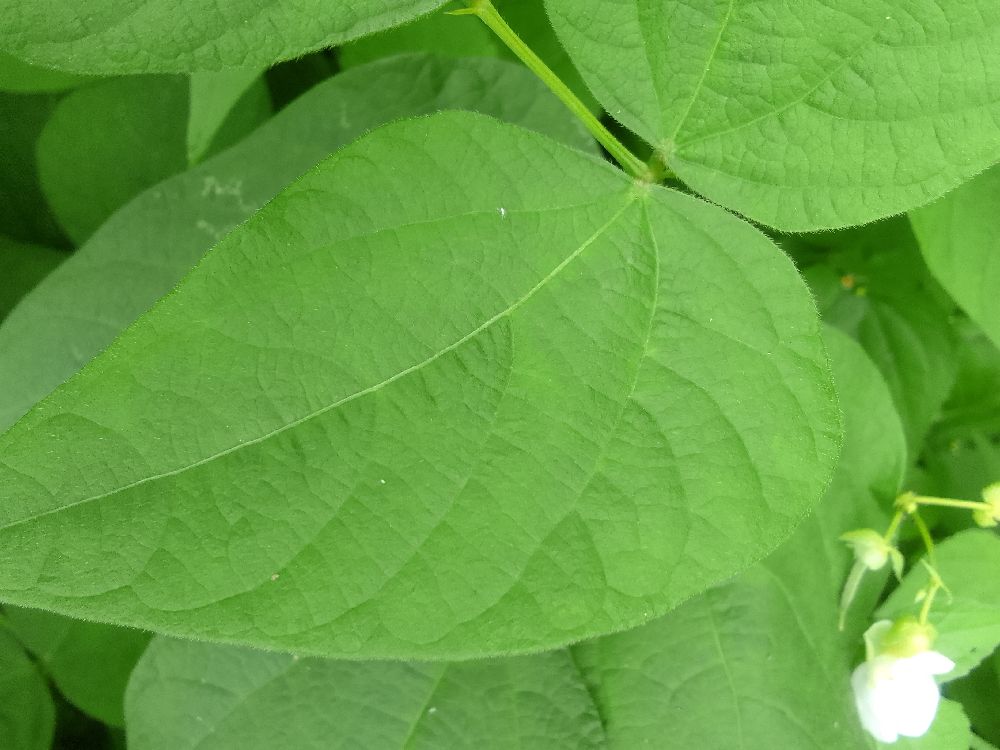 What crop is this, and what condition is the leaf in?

common bean, healthy
